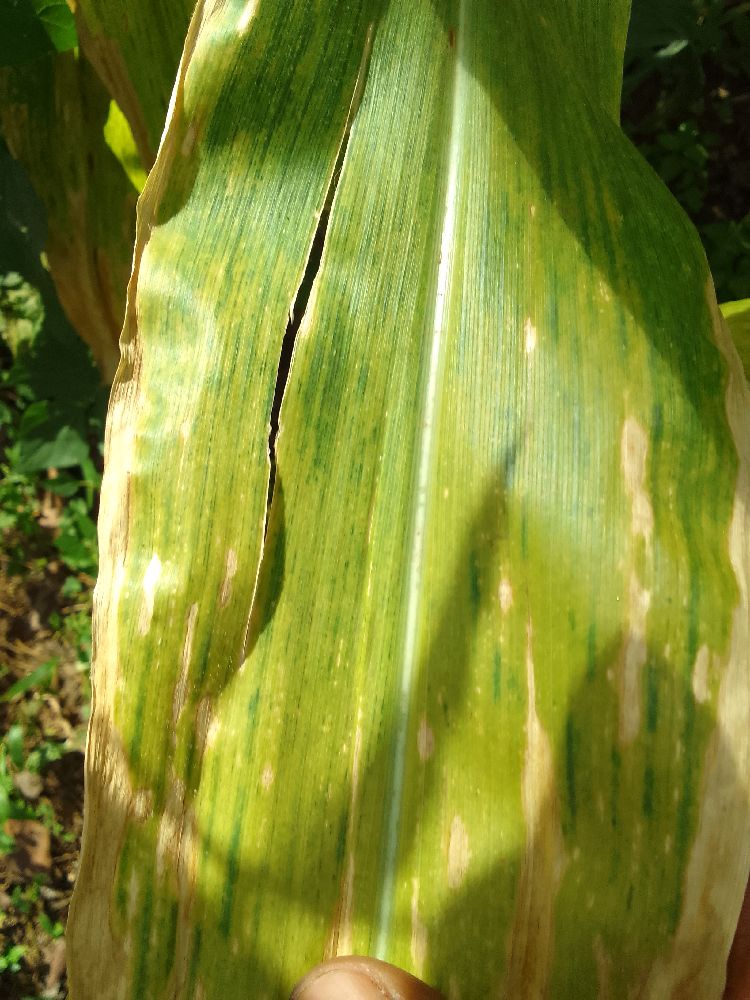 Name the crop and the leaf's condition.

maize, maize lethal necrosis
